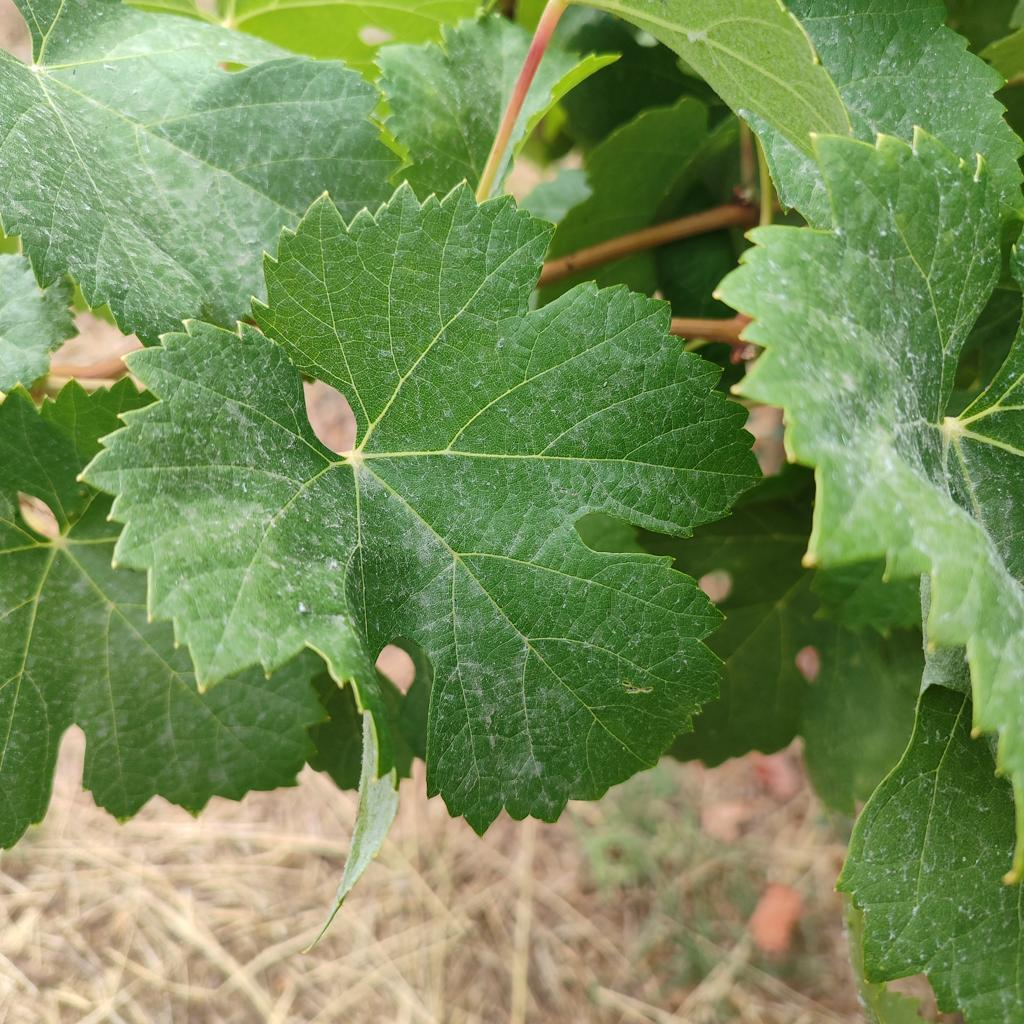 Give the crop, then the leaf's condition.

grapevine, healthy
